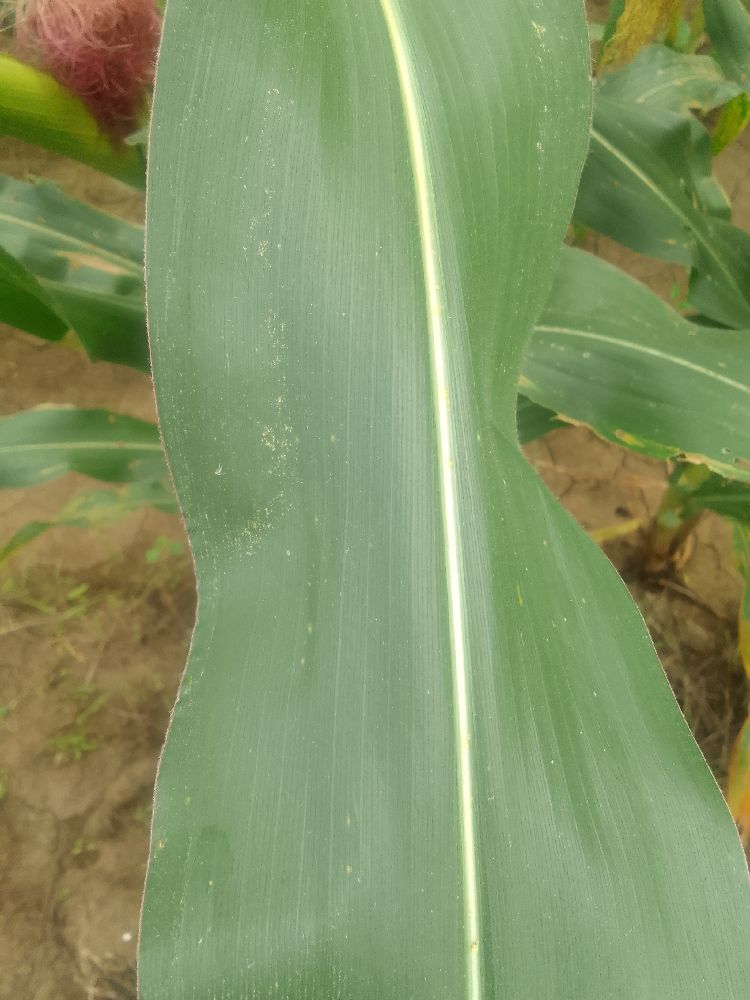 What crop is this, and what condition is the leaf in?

maize, healthy
